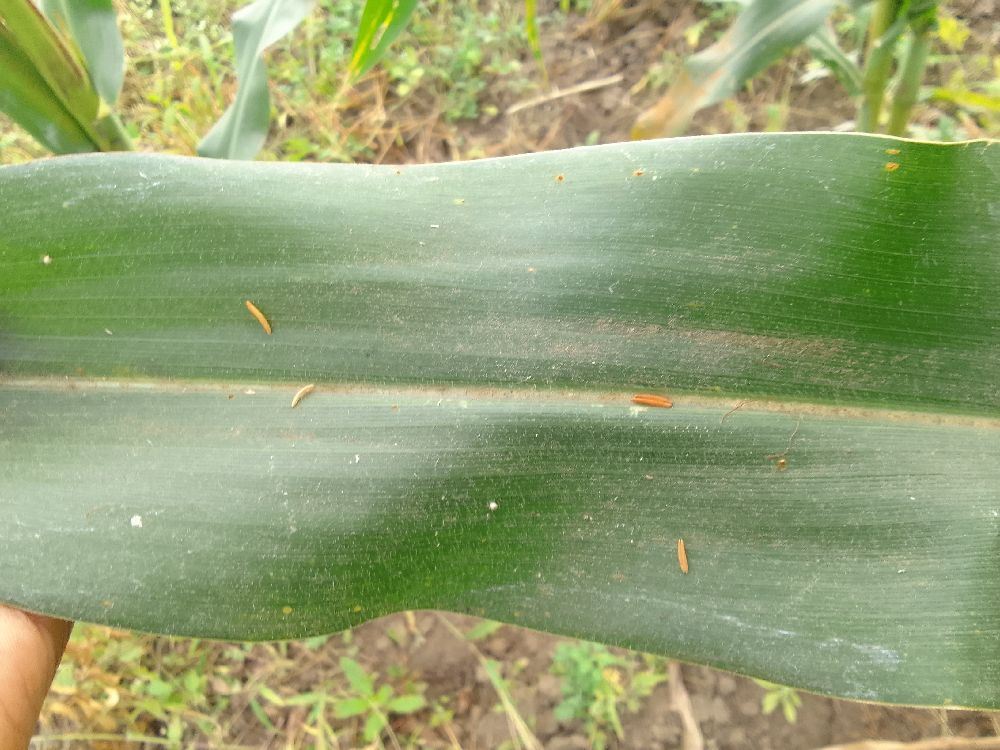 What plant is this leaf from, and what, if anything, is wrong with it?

maize, healthy
